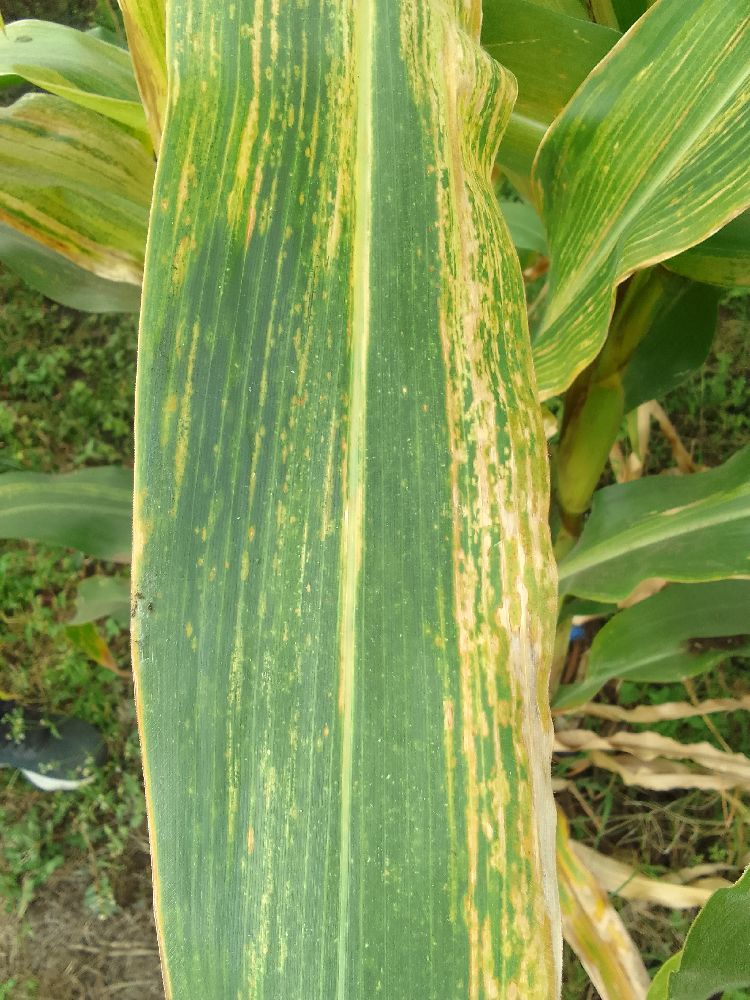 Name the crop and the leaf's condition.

maize, maize lethal necrosis
